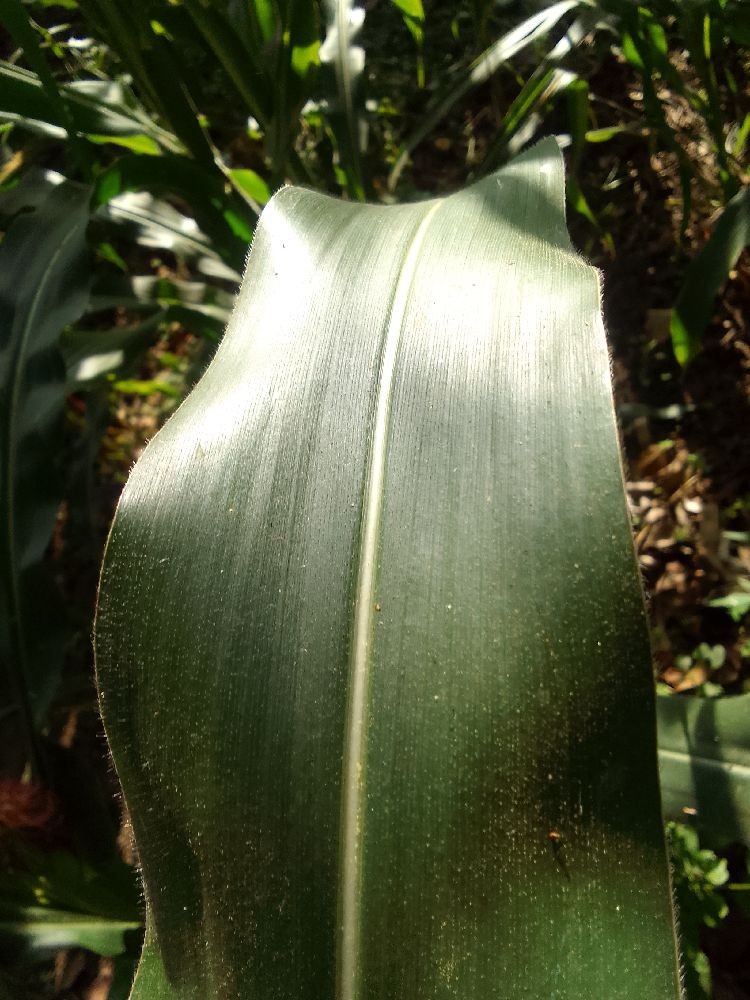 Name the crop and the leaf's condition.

maize, healthy
